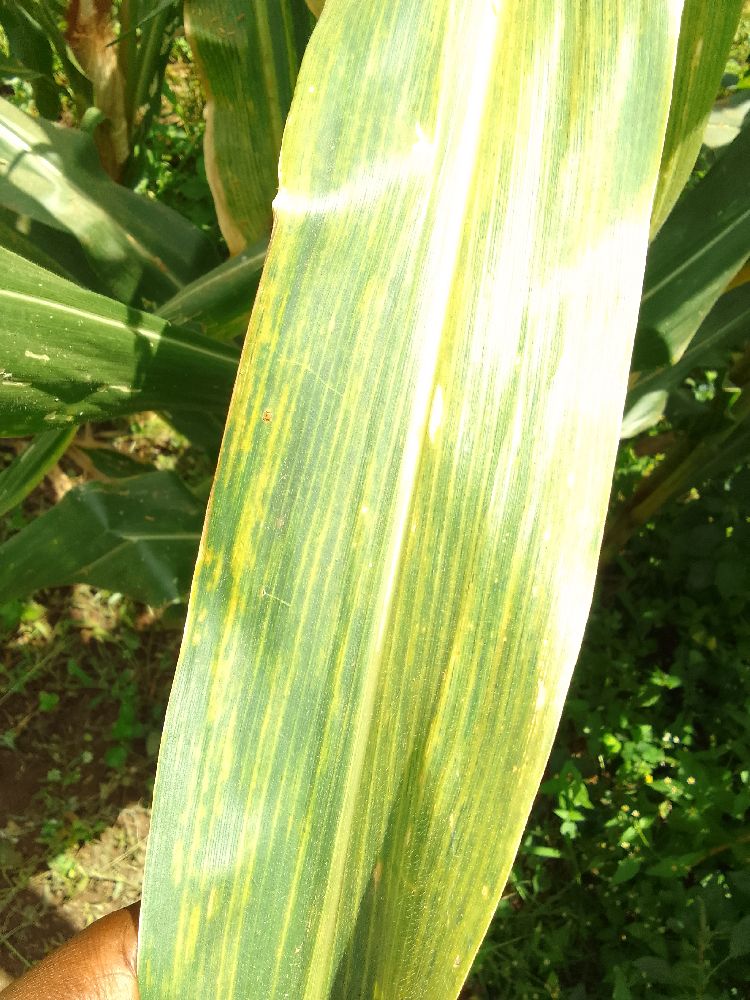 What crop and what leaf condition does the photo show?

maize, maize lethal necrosis
